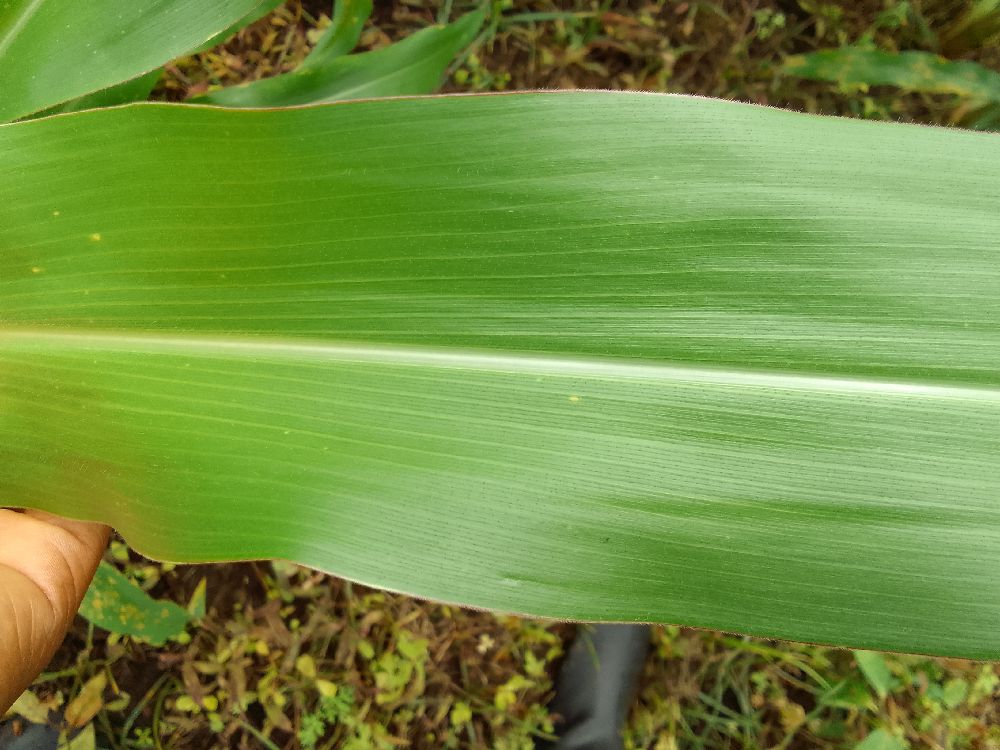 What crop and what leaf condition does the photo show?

maize, healthy
